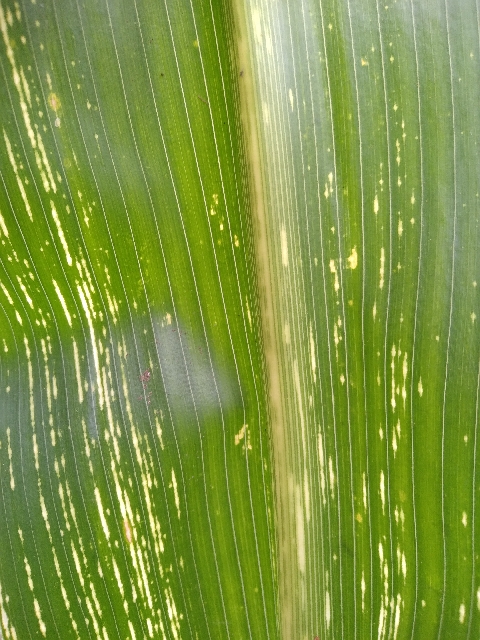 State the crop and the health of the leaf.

maize, maize streak virus
